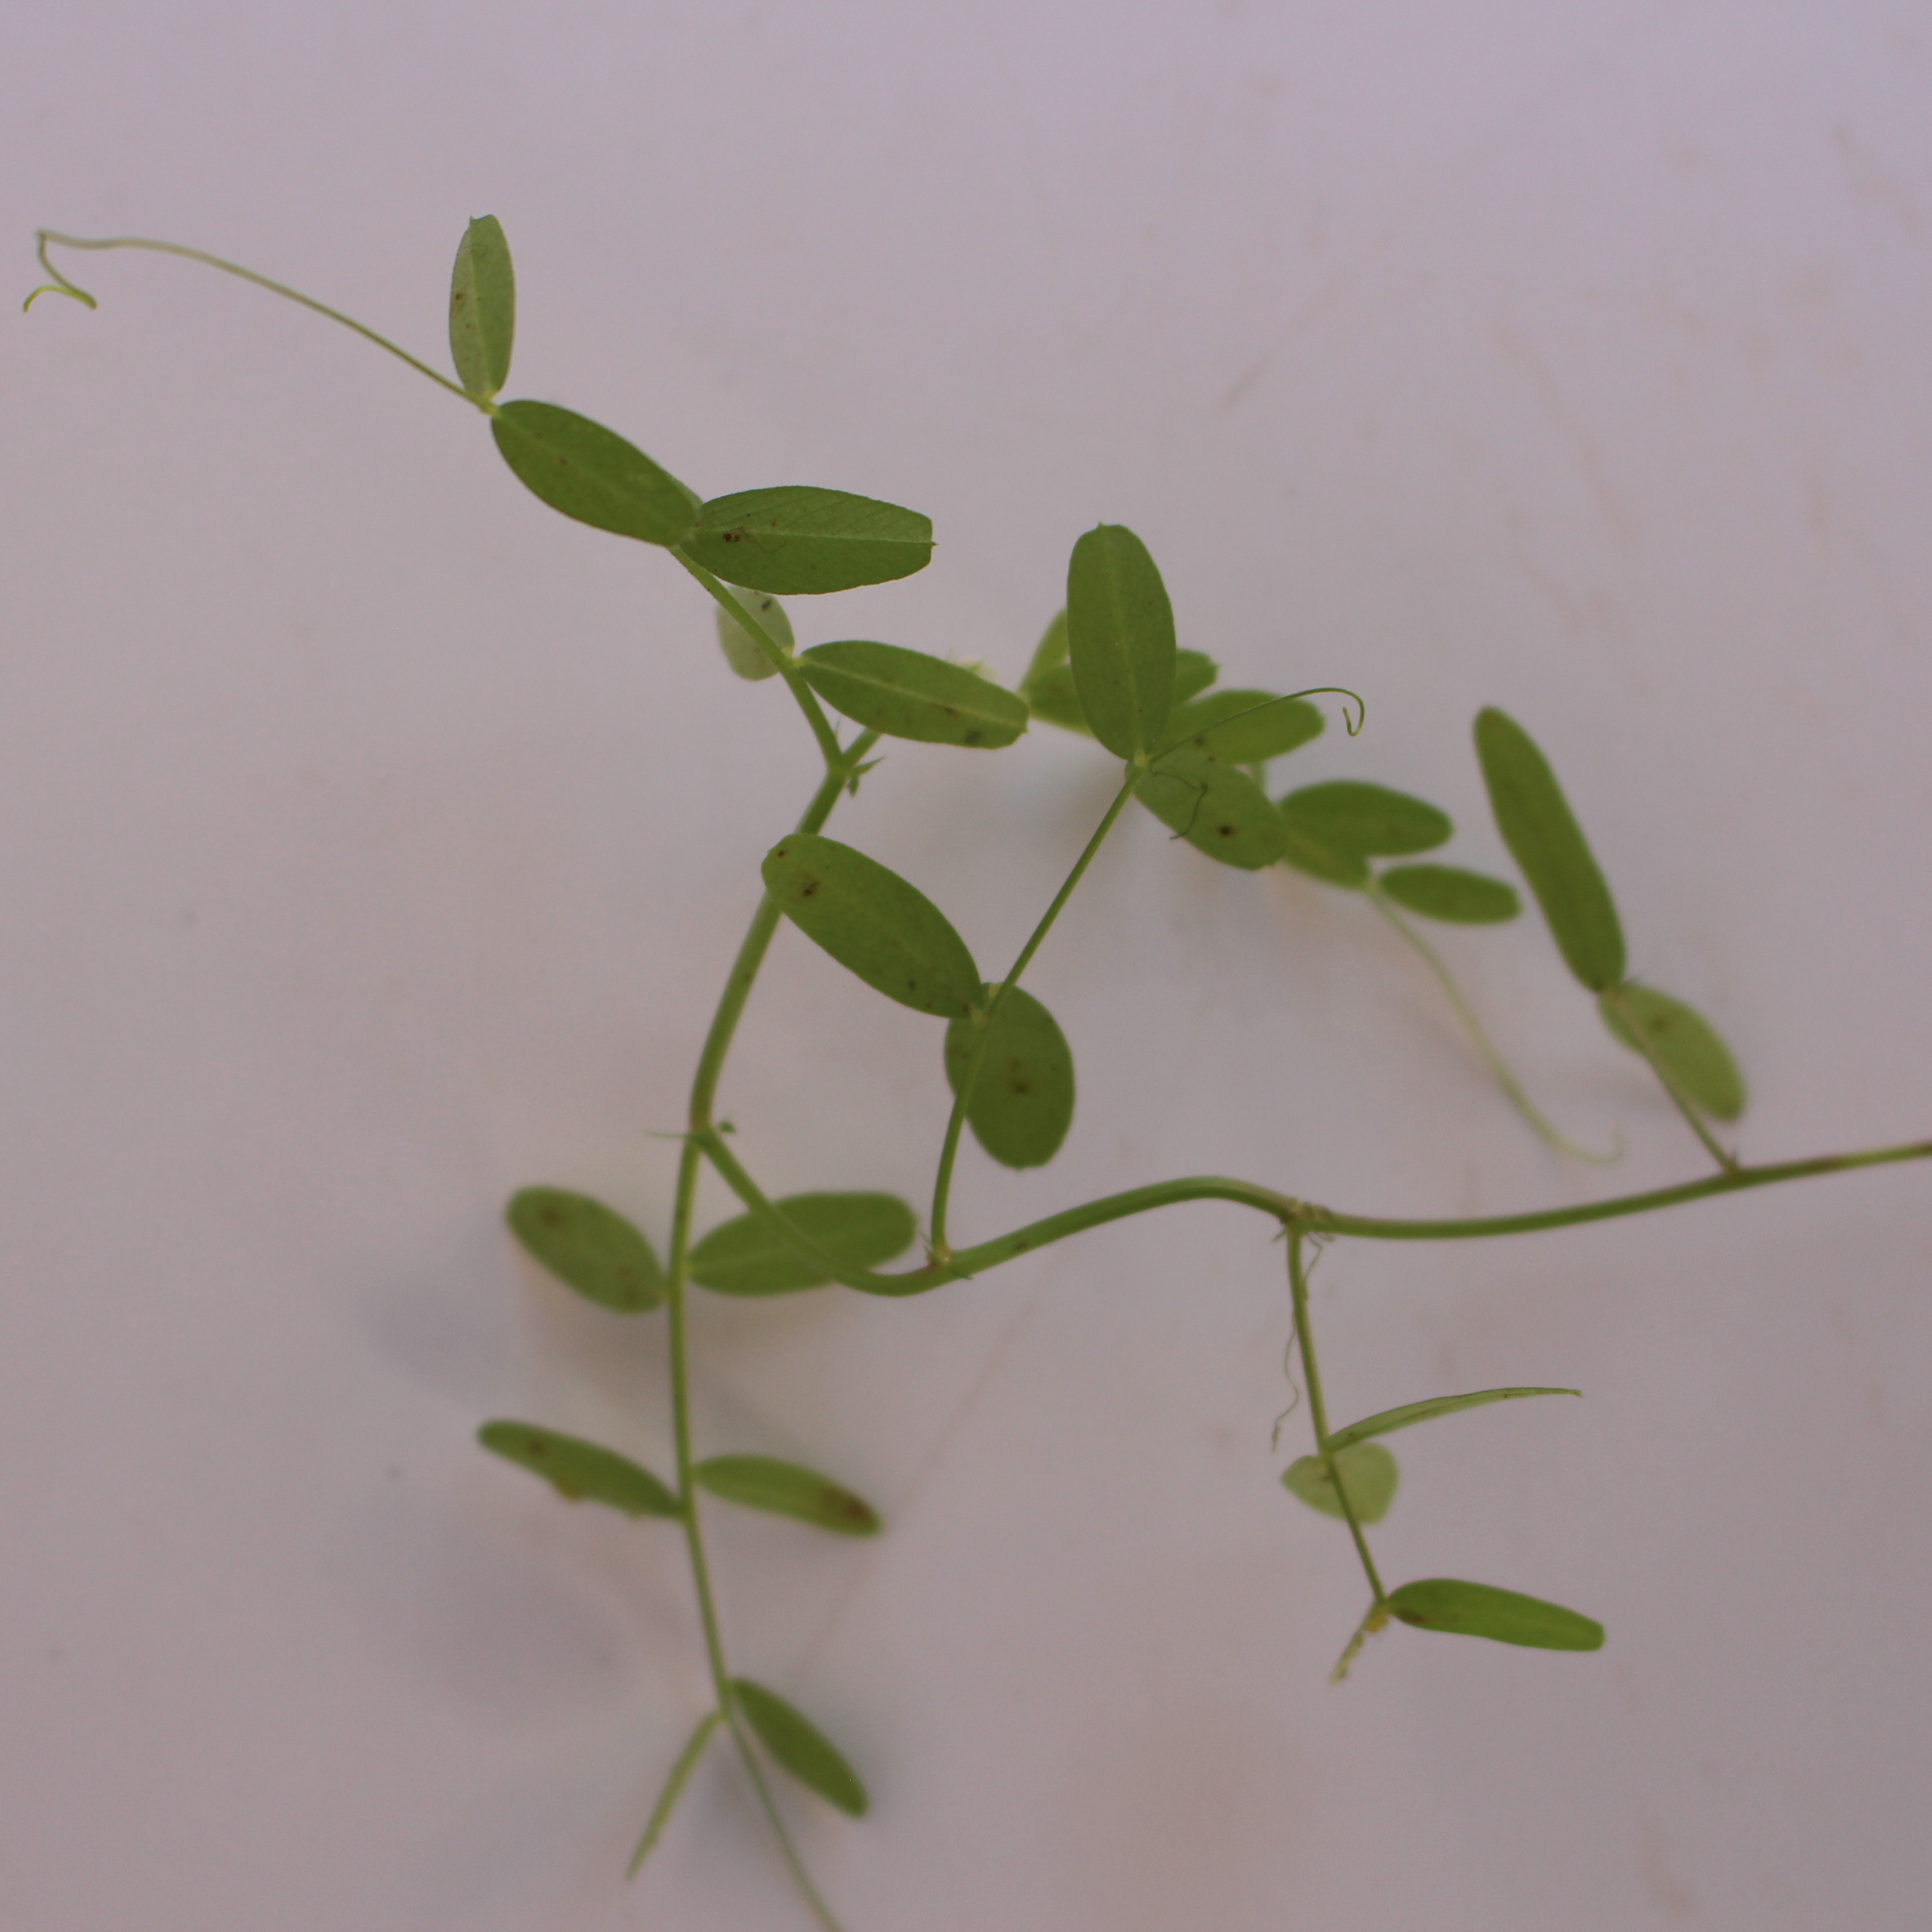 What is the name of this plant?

Vicia sativa
